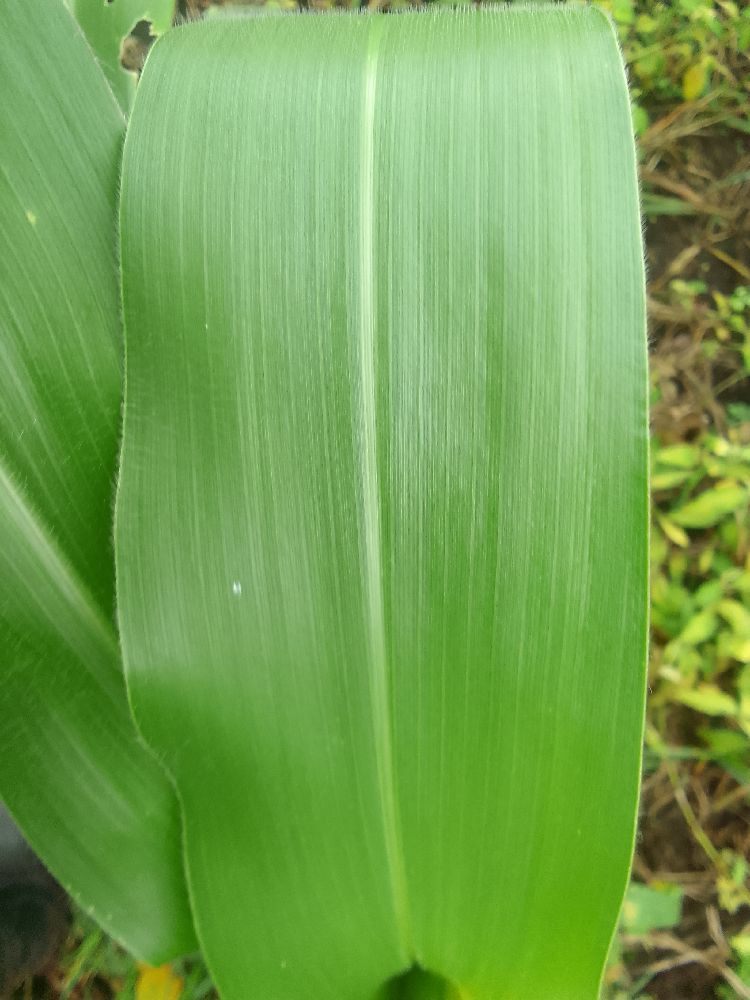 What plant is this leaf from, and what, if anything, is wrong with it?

maize, healthy
